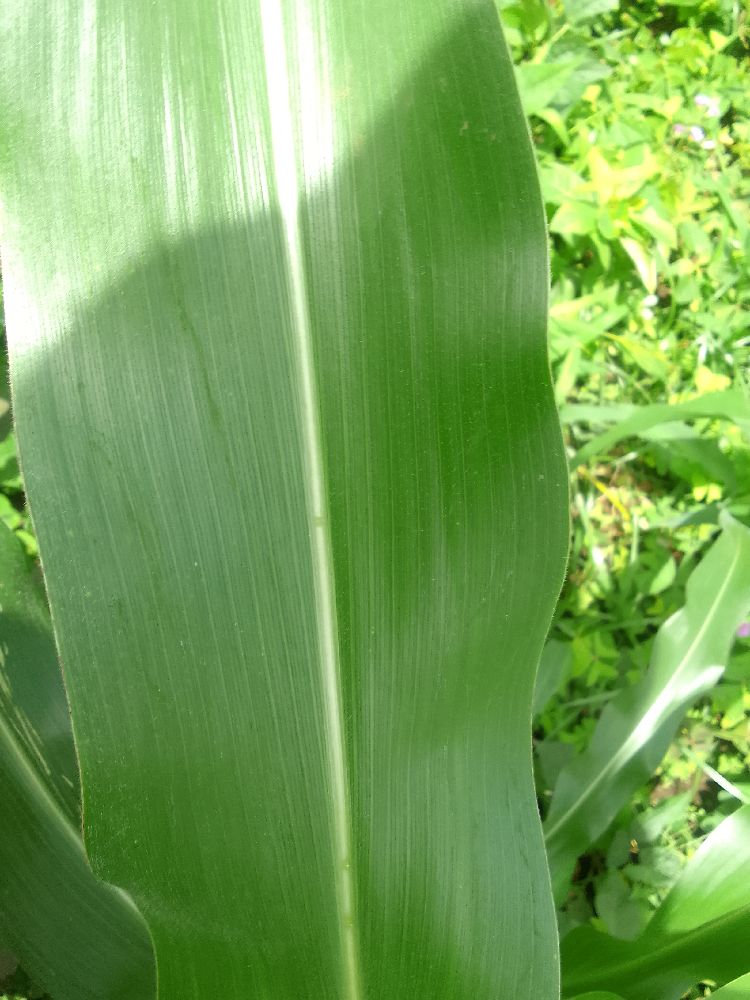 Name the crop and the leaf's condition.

maize, healthy
